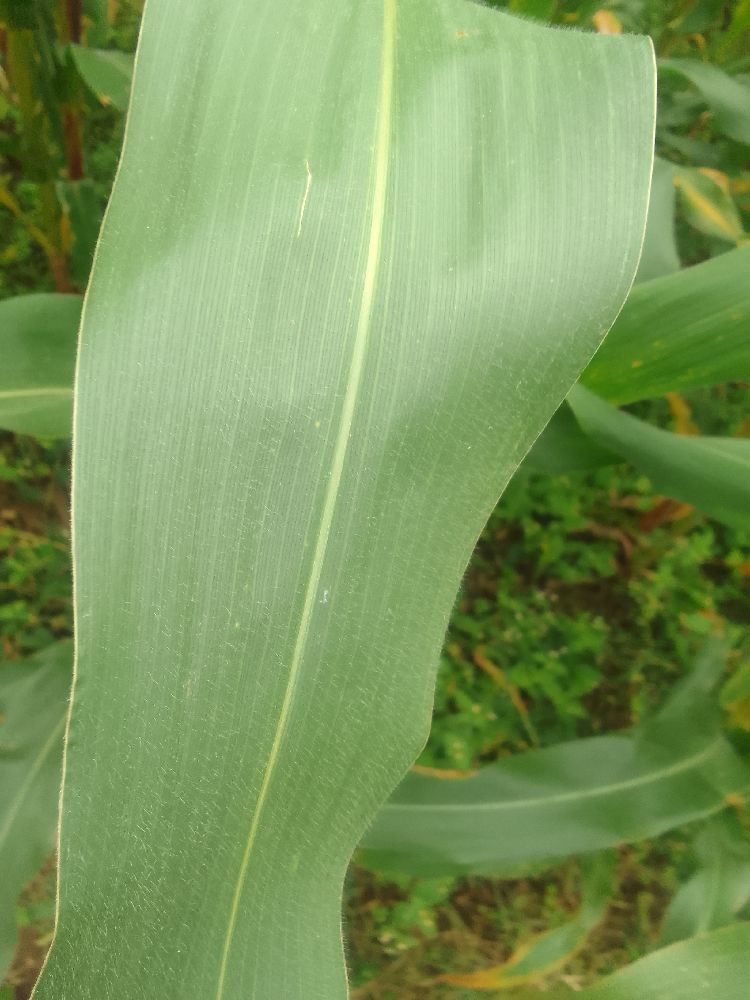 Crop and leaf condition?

maize, healthy
